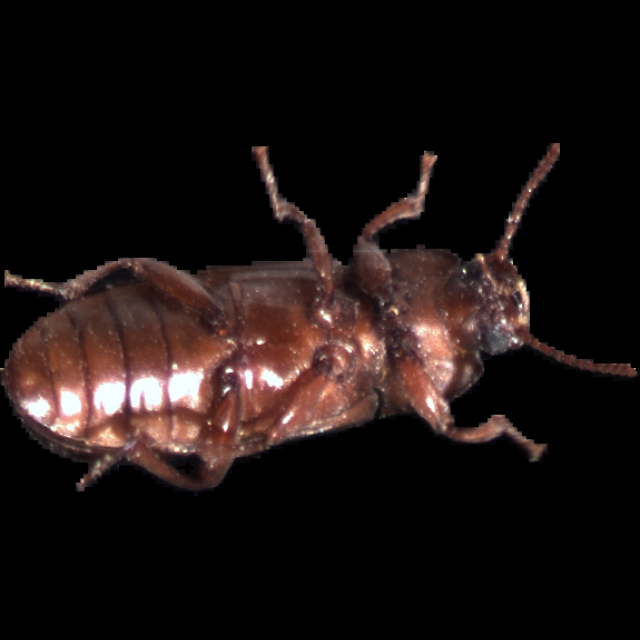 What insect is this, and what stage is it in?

mealworm beetle
